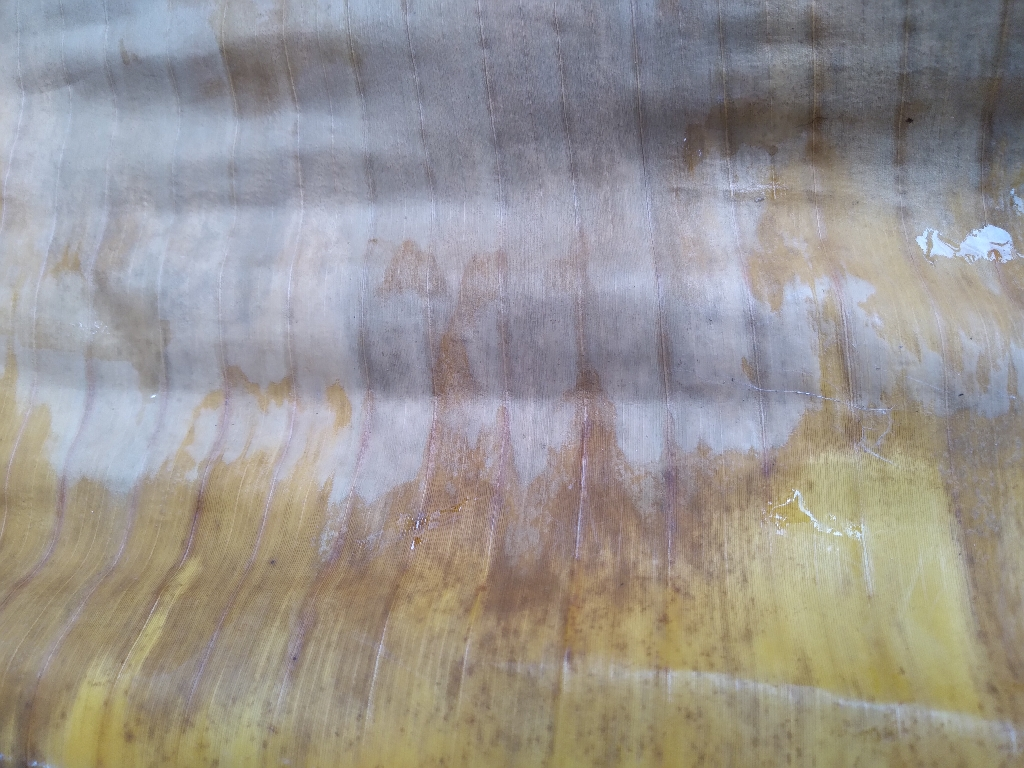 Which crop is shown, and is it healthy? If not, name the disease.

banana, fusarium wilt race 1
